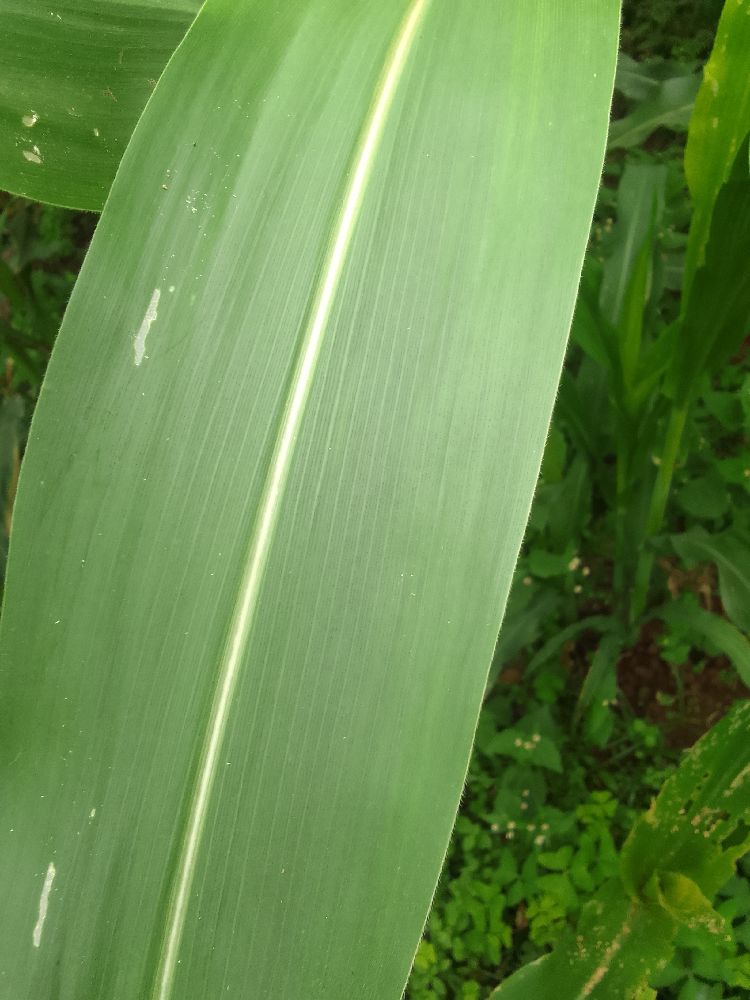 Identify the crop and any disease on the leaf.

maize, healthy
